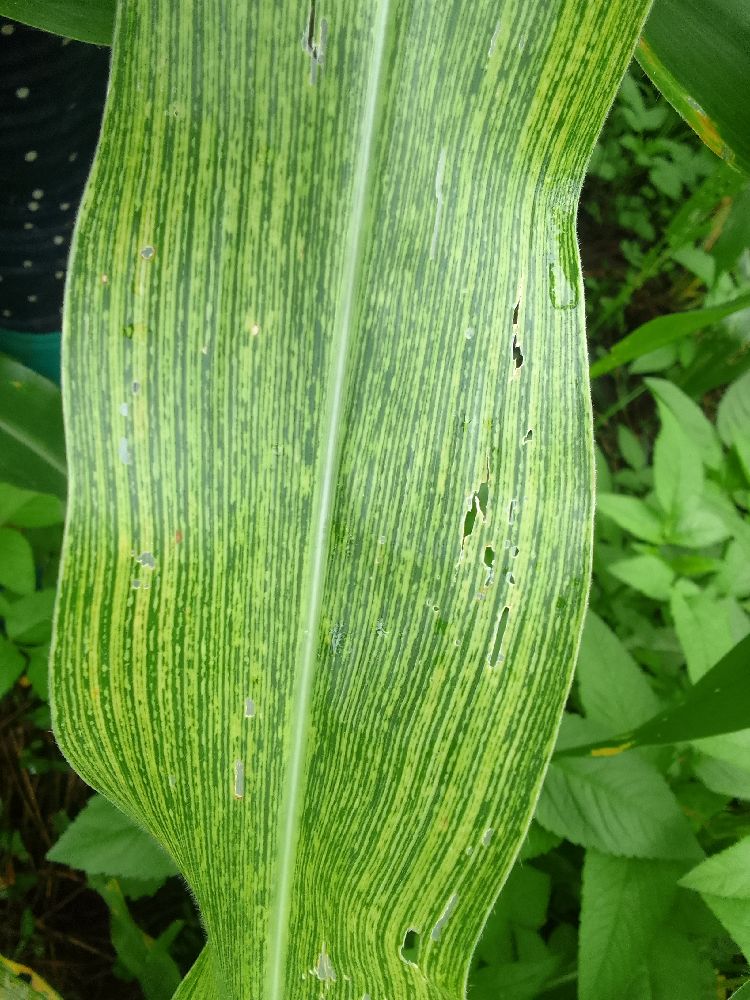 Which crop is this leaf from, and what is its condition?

maize, maize streak virus
